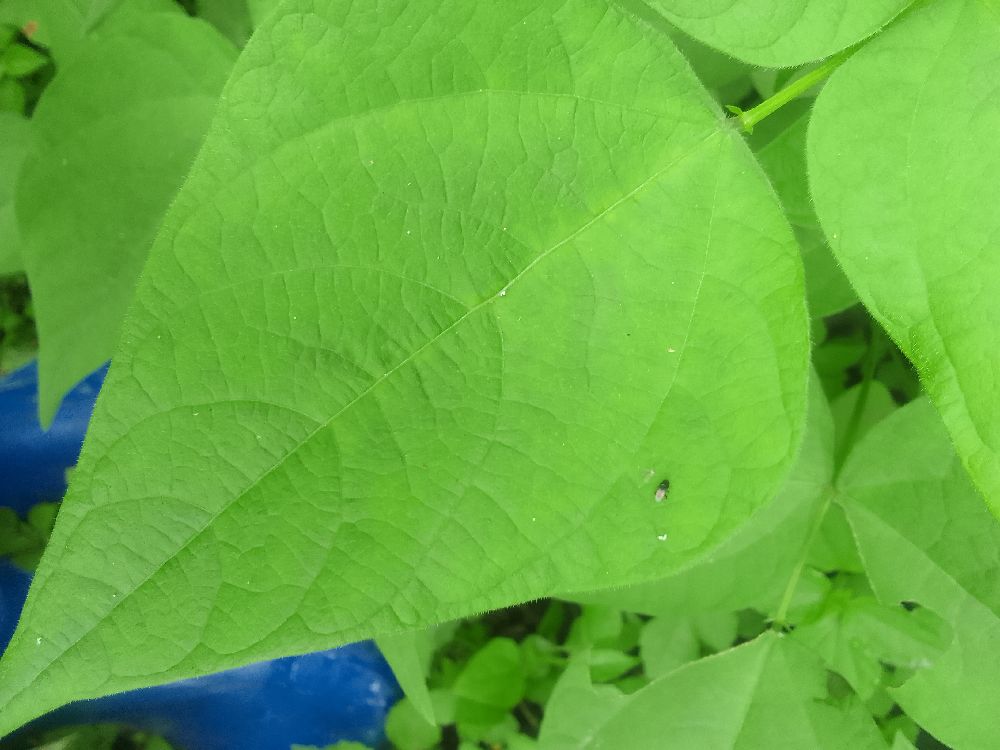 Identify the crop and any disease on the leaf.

common bean, healthy
